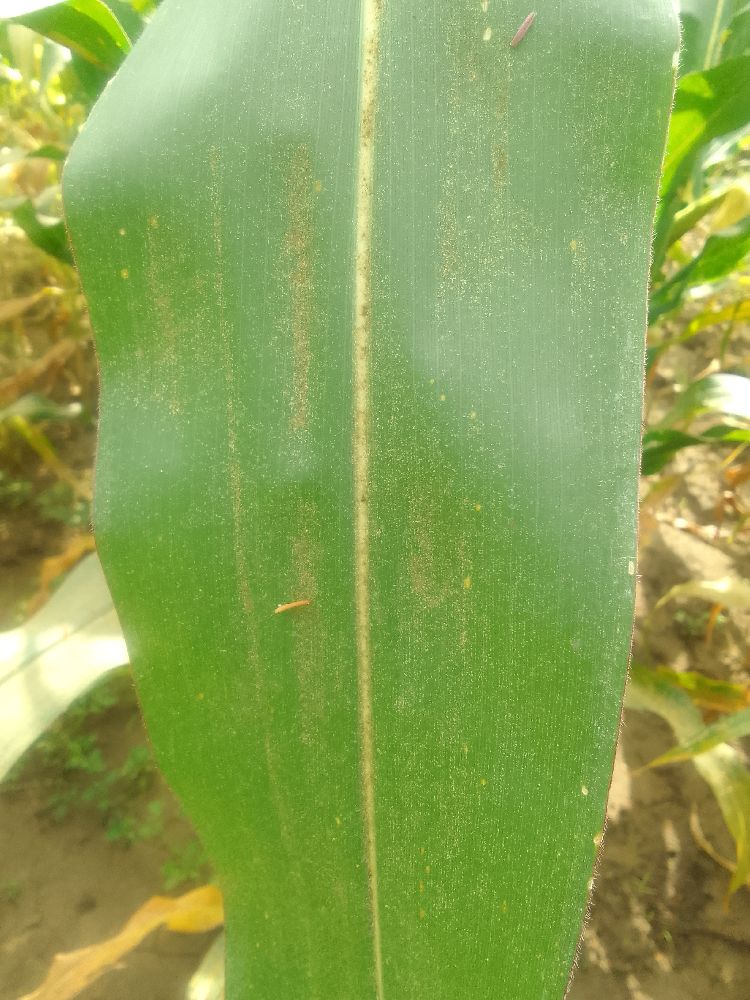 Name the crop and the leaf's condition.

maize, healthy
